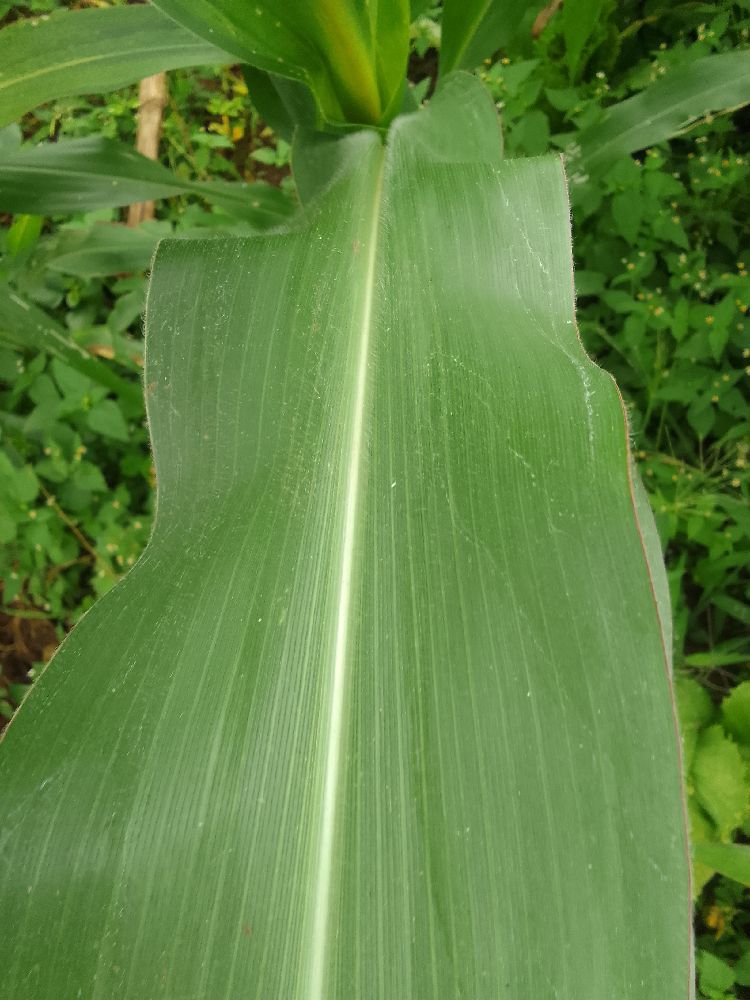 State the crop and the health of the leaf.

maize, healthy
